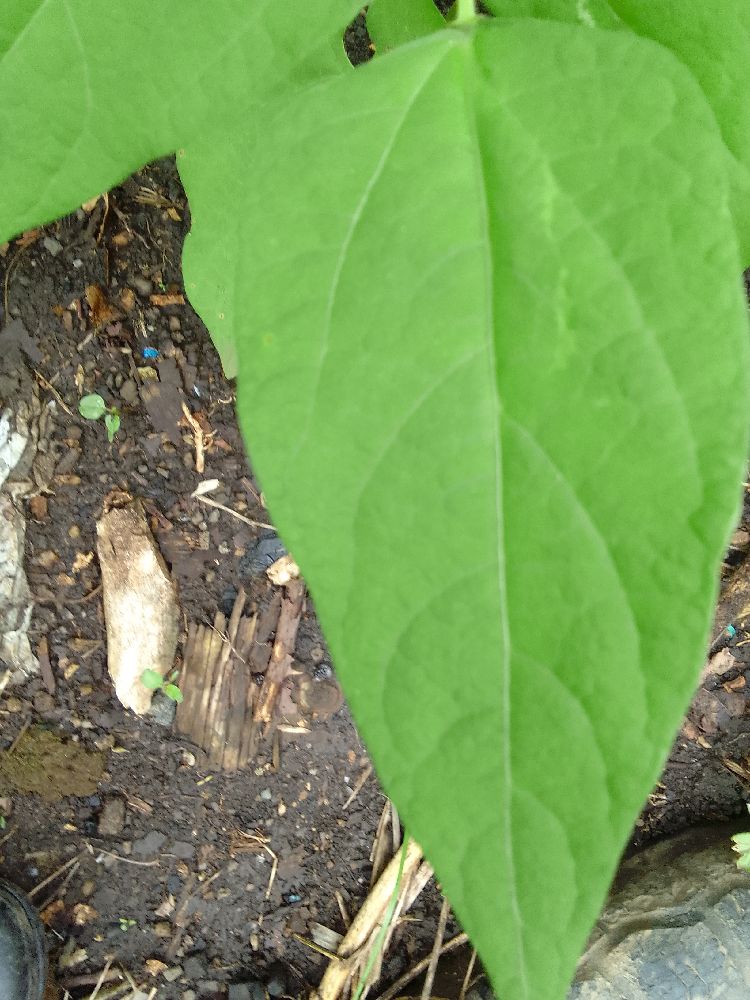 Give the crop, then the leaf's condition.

common bean, healthy
